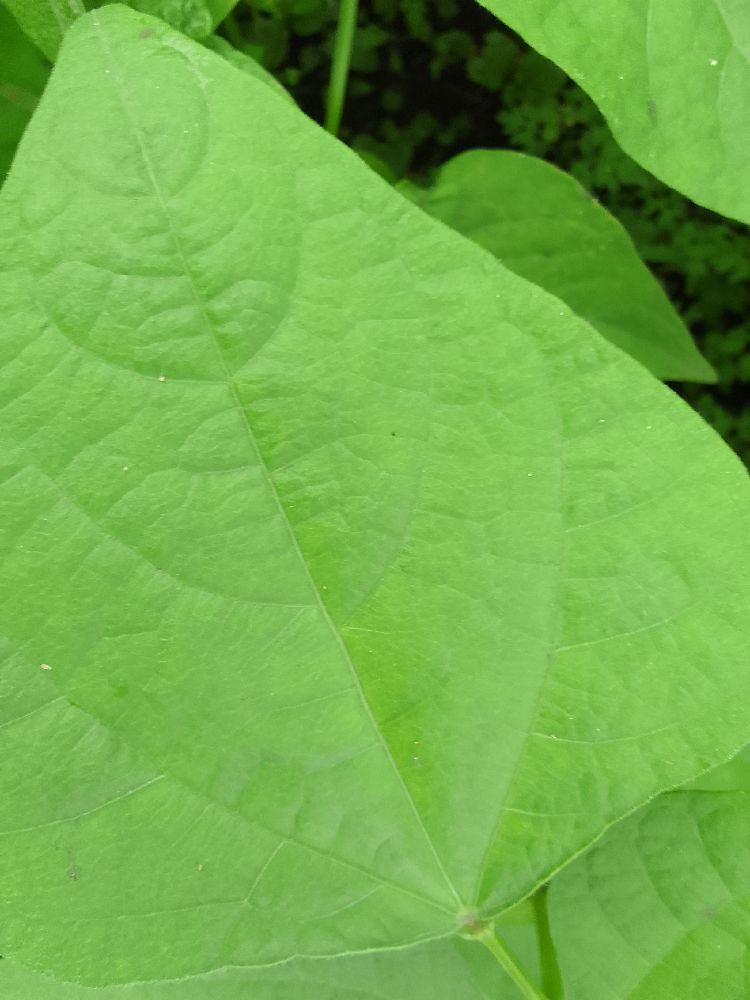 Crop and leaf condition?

common bean, healthy
